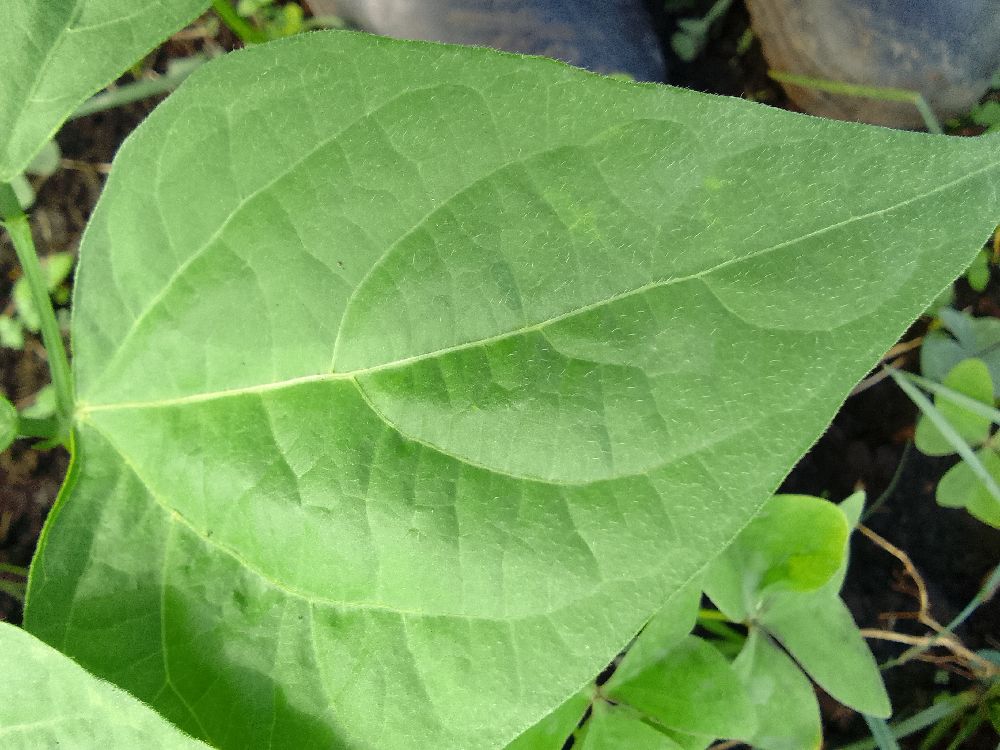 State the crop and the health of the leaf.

common bean, healthy
